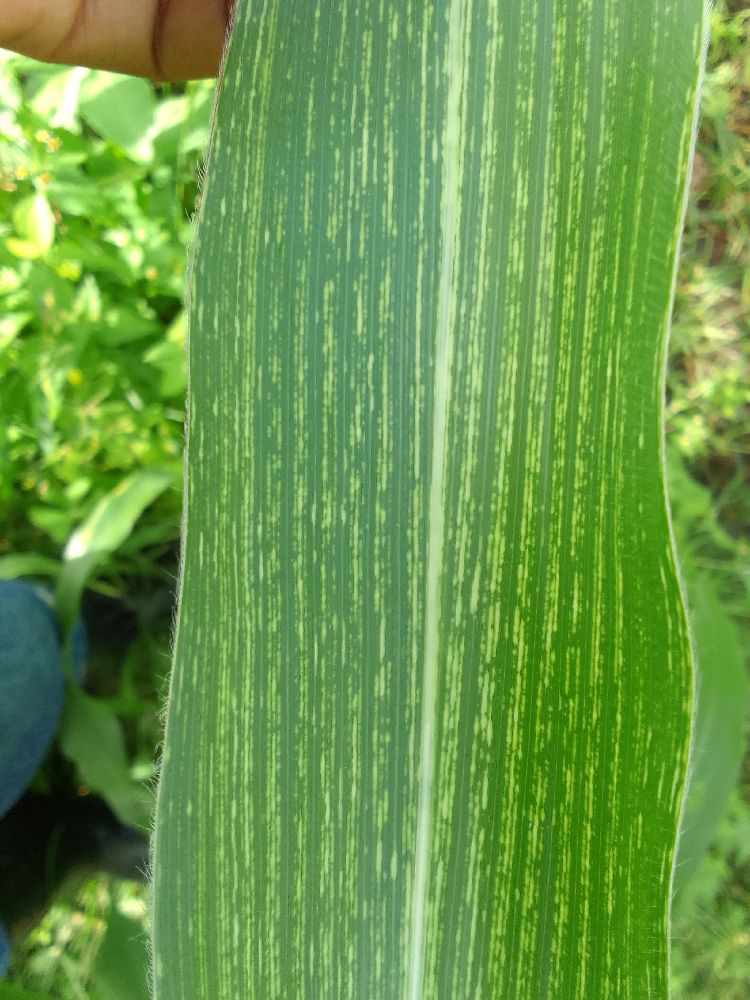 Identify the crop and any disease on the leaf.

maize, maize streak virus
